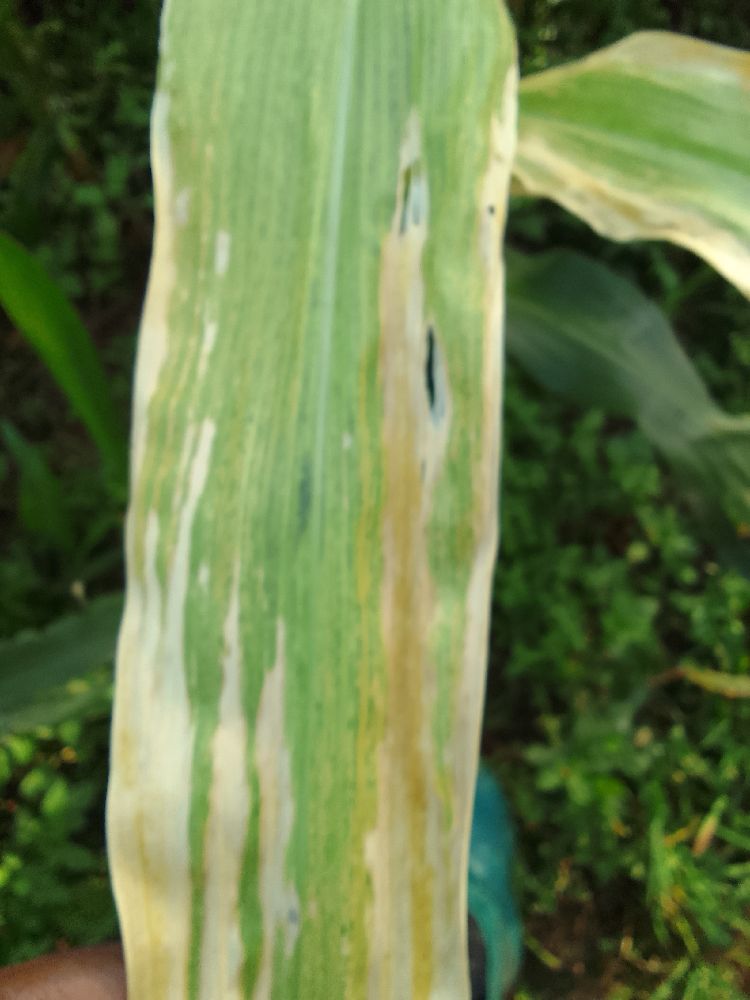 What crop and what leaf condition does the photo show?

maize, maize lethal necrosis
